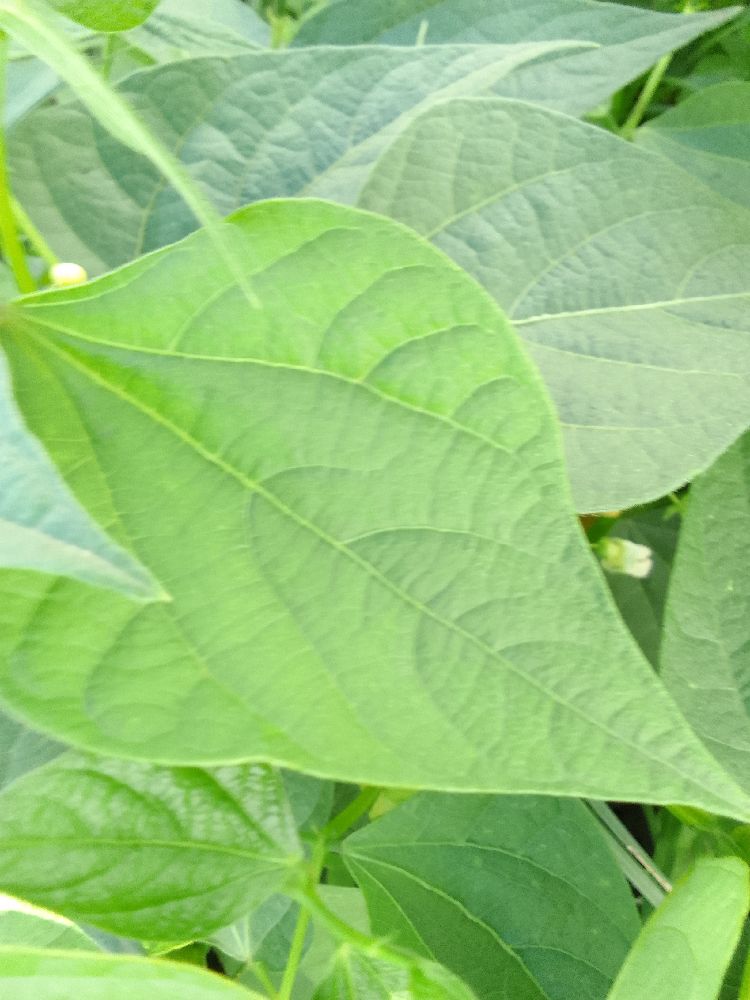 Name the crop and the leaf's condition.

common bean, healthy
